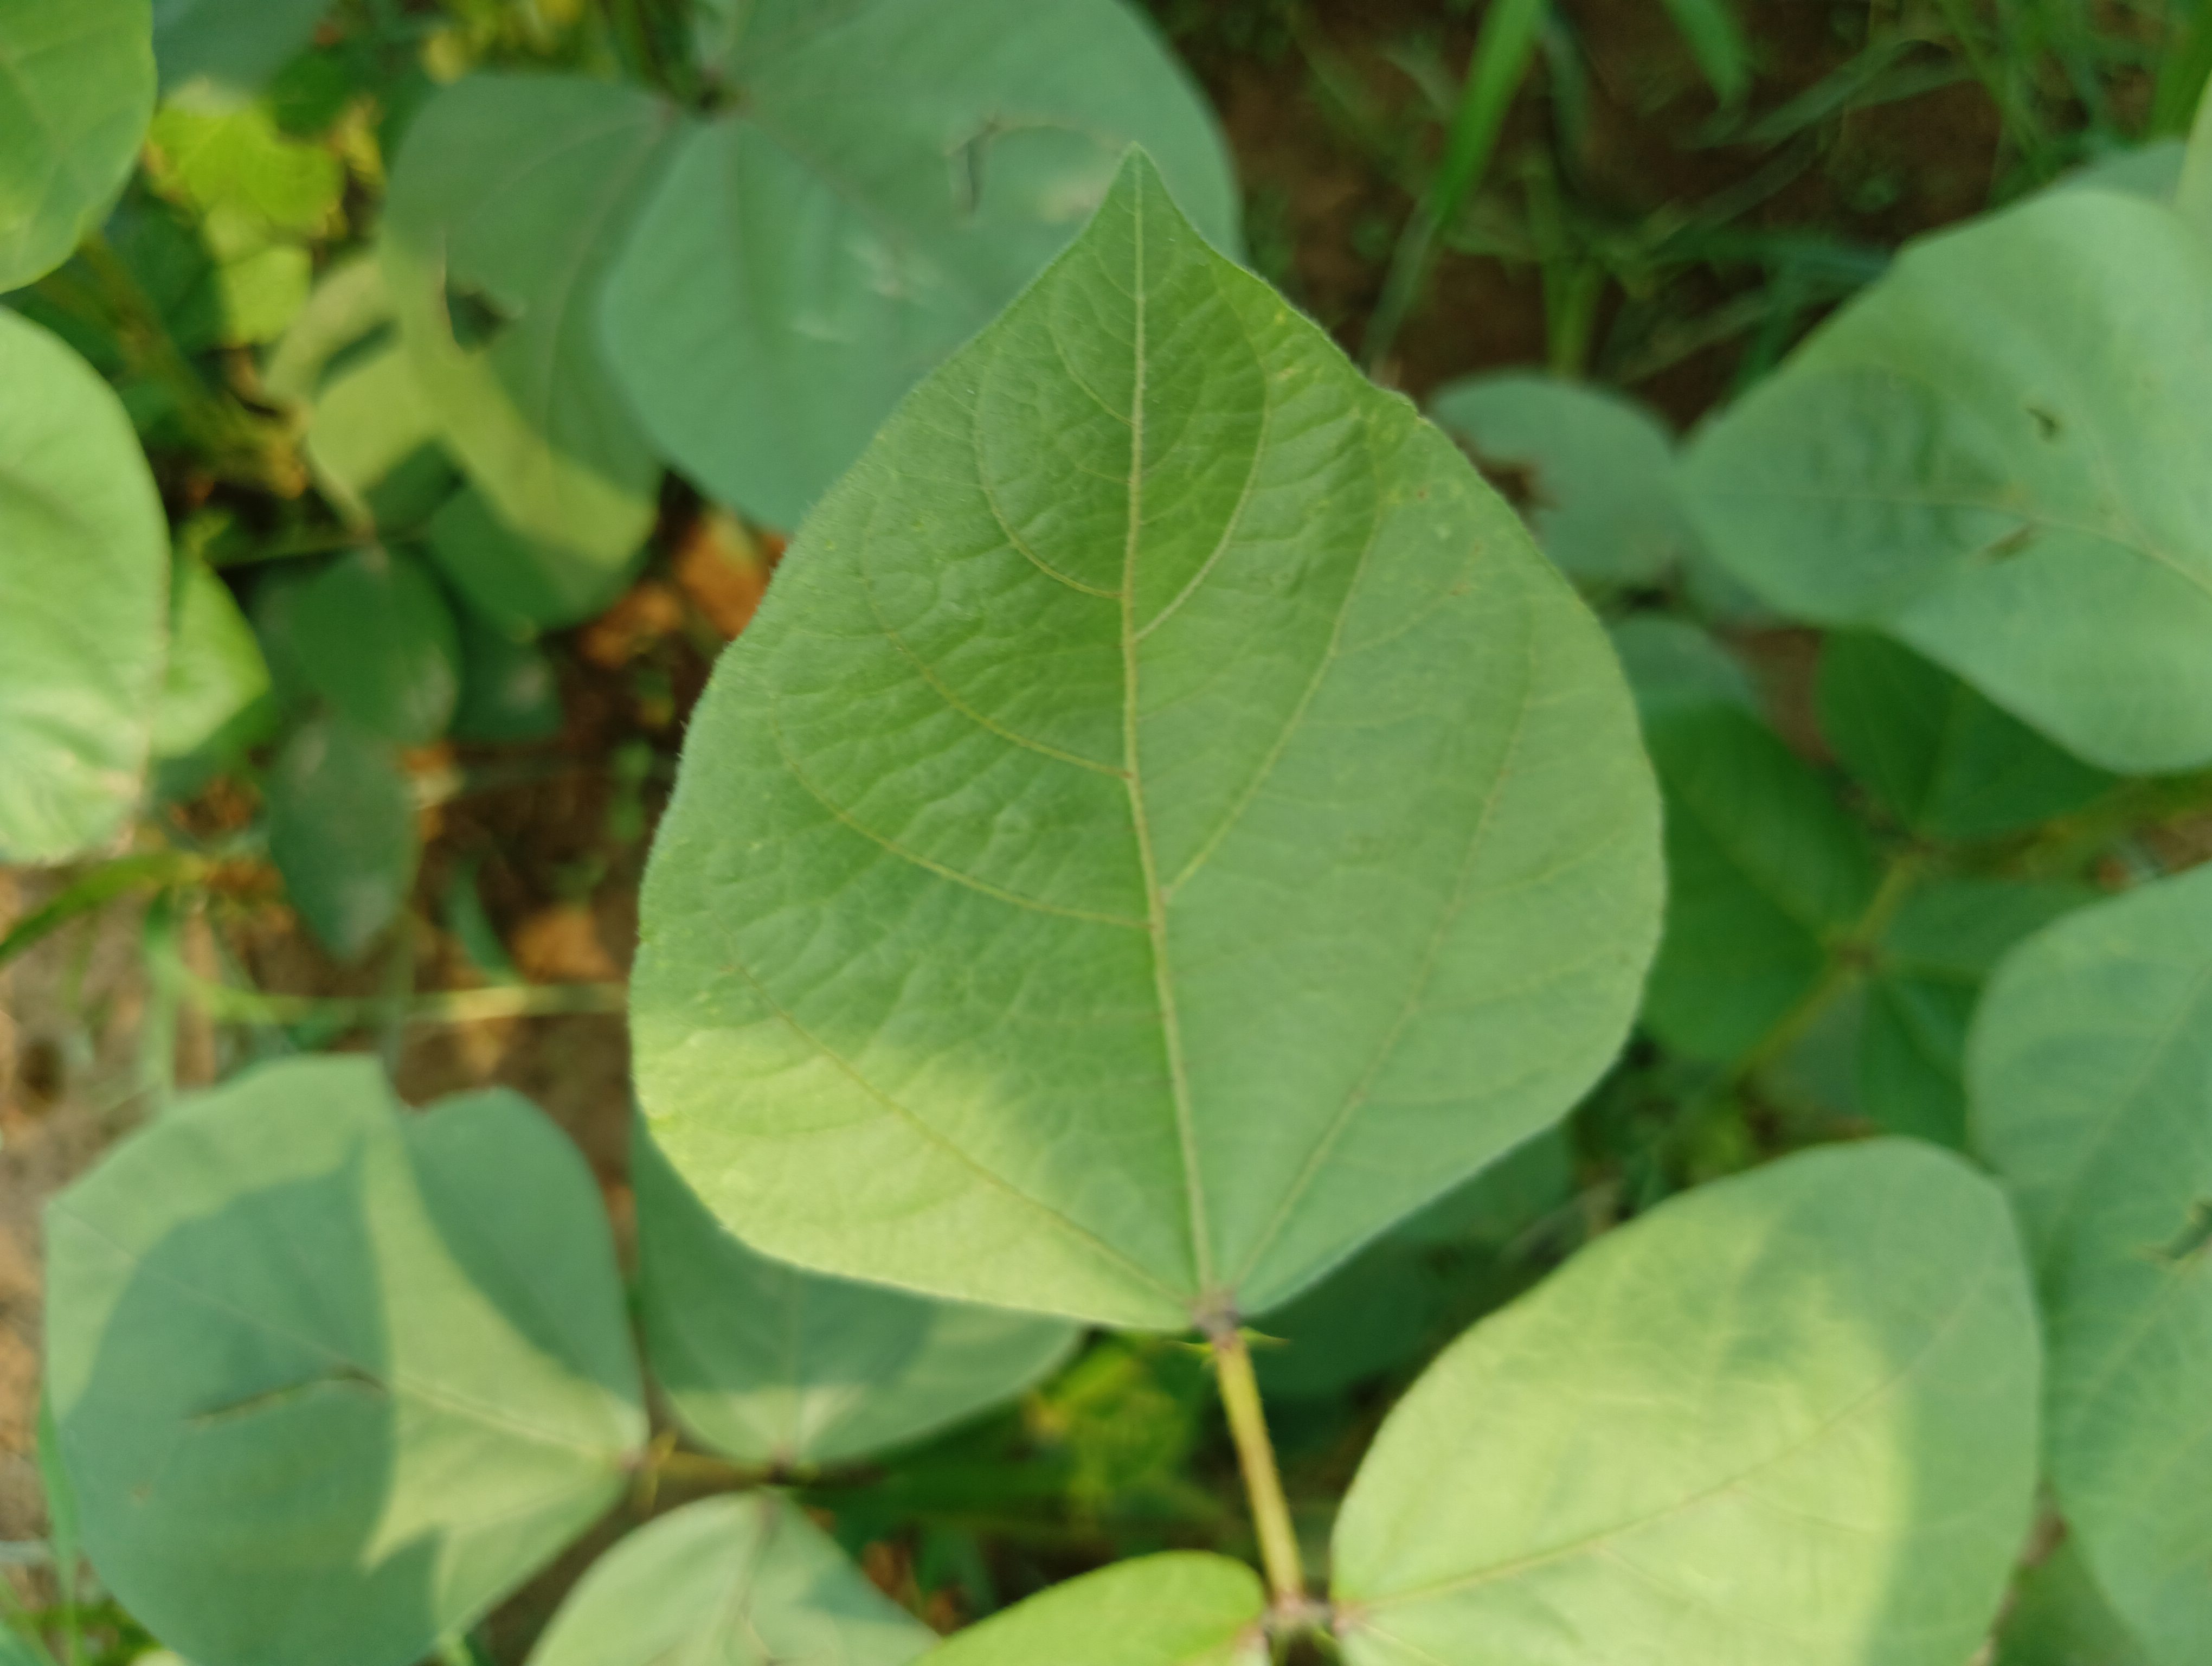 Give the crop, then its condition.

mungbean, healthy
